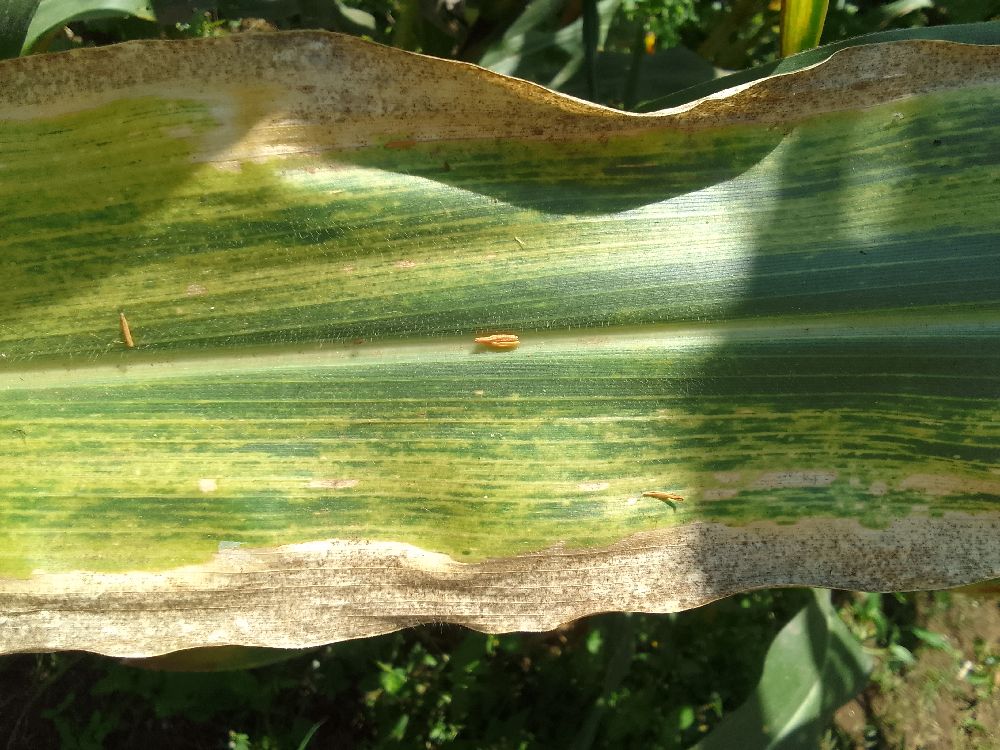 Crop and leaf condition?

maize, maize lethal necrosis
